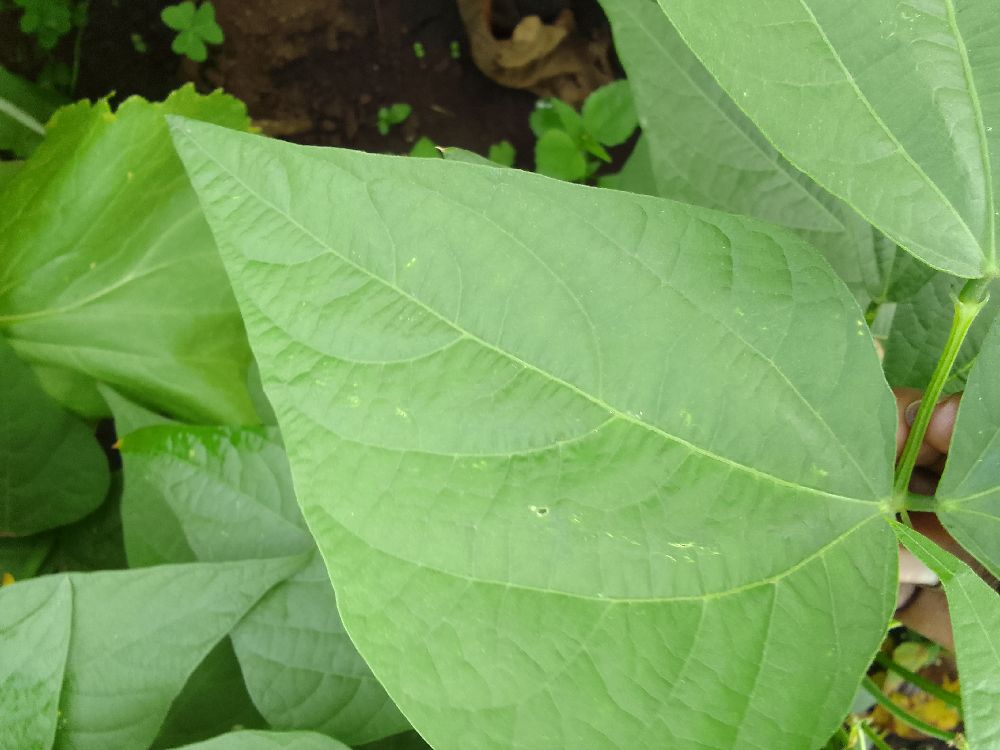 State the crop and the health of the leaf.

common bean, healthy
